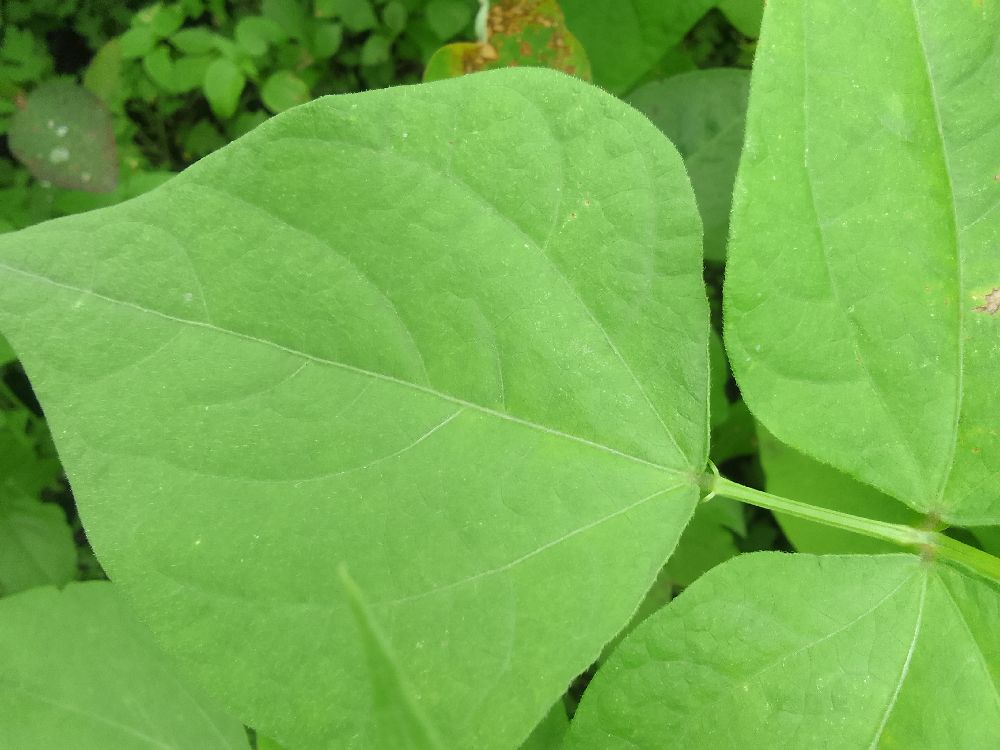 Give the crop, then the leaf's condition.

common bean, healthy
